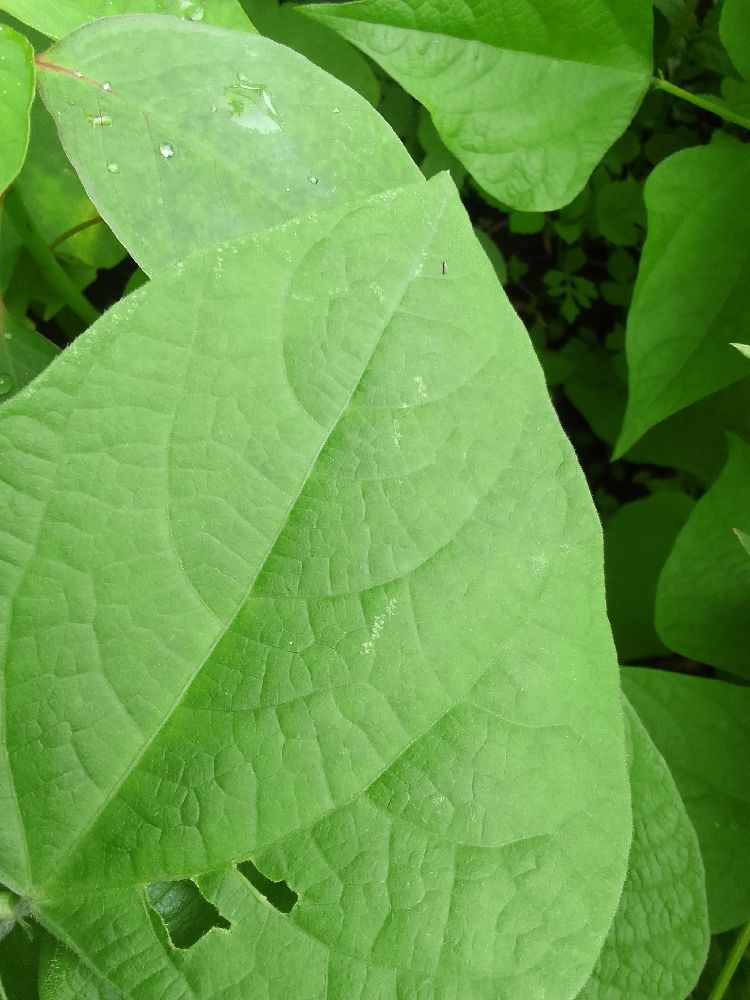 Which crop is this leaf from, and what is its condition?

common bean, healthy
